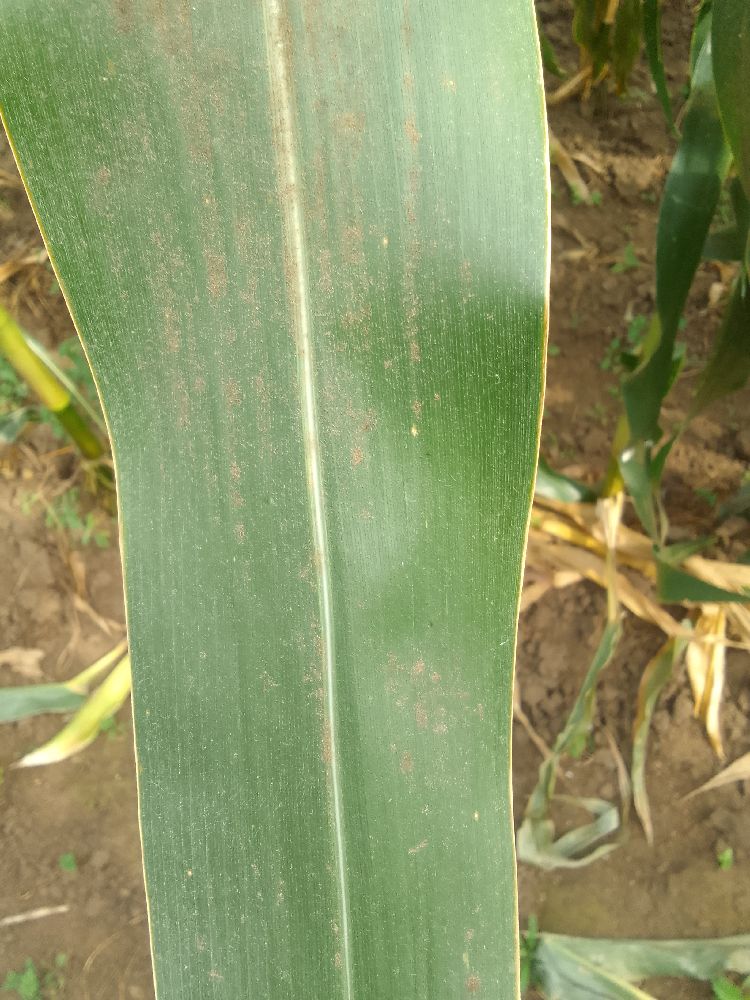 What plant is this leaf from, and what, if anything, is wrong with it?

maize, healthy
